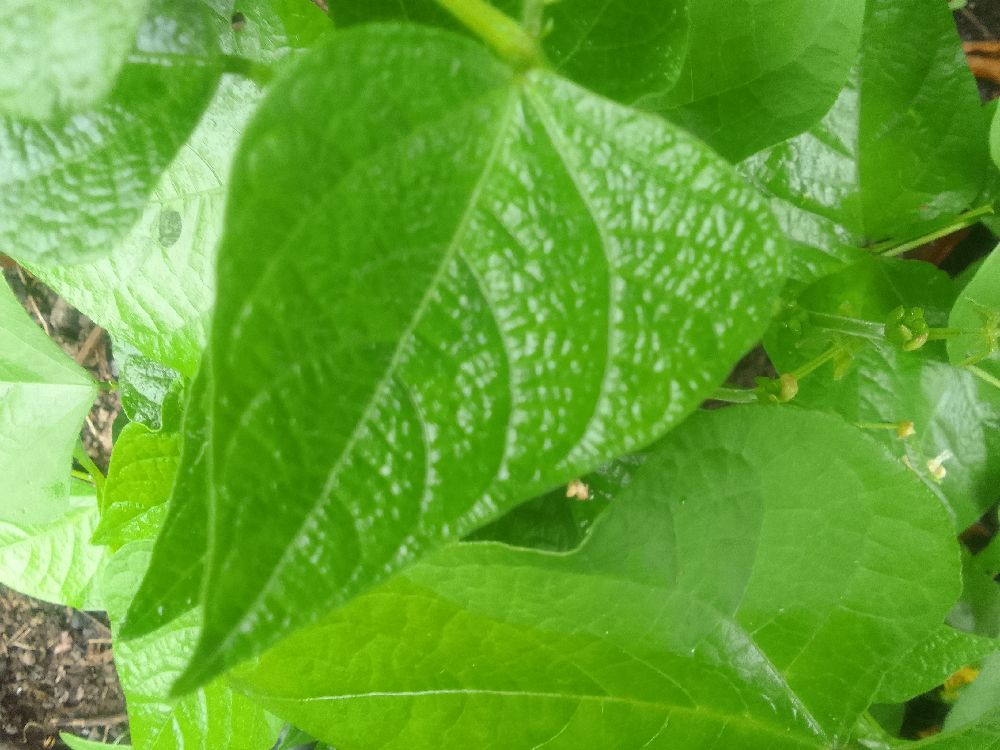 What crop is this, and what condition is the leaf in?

common bean, healthy
